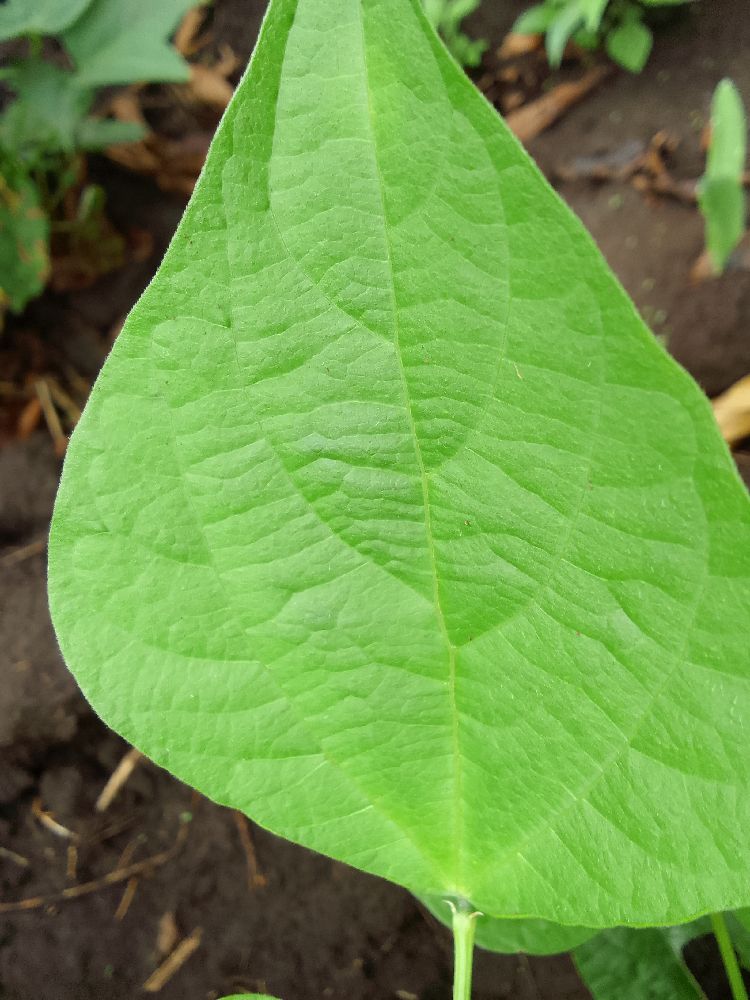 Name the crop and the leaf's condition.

common bean, healthy
